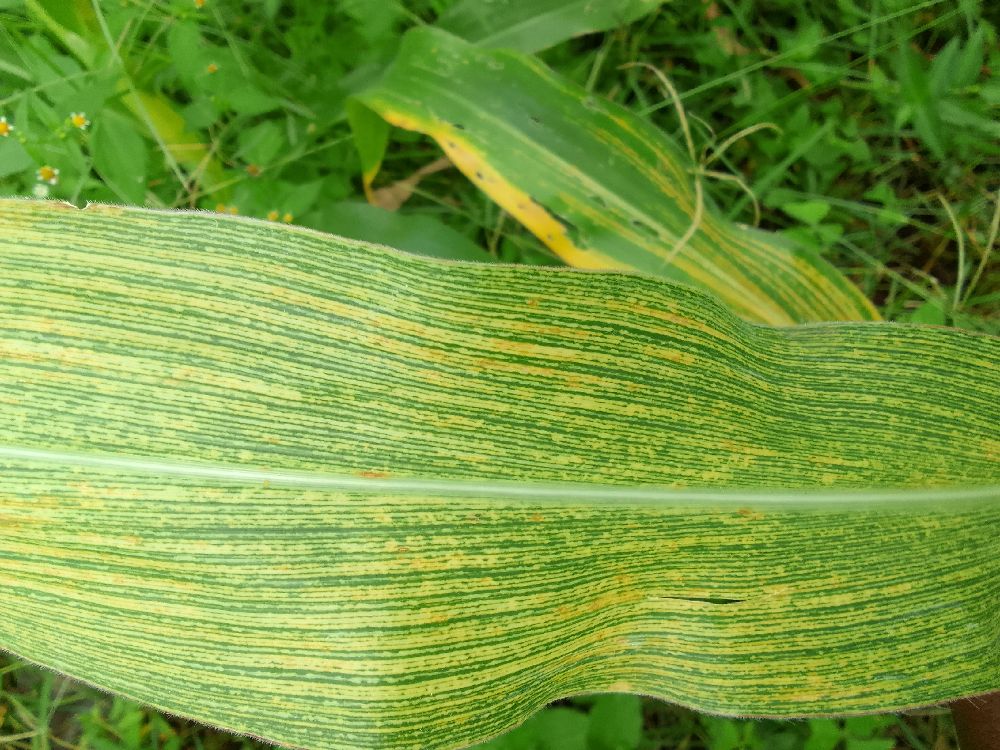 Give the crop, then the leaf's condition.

maize, maize streak virus
